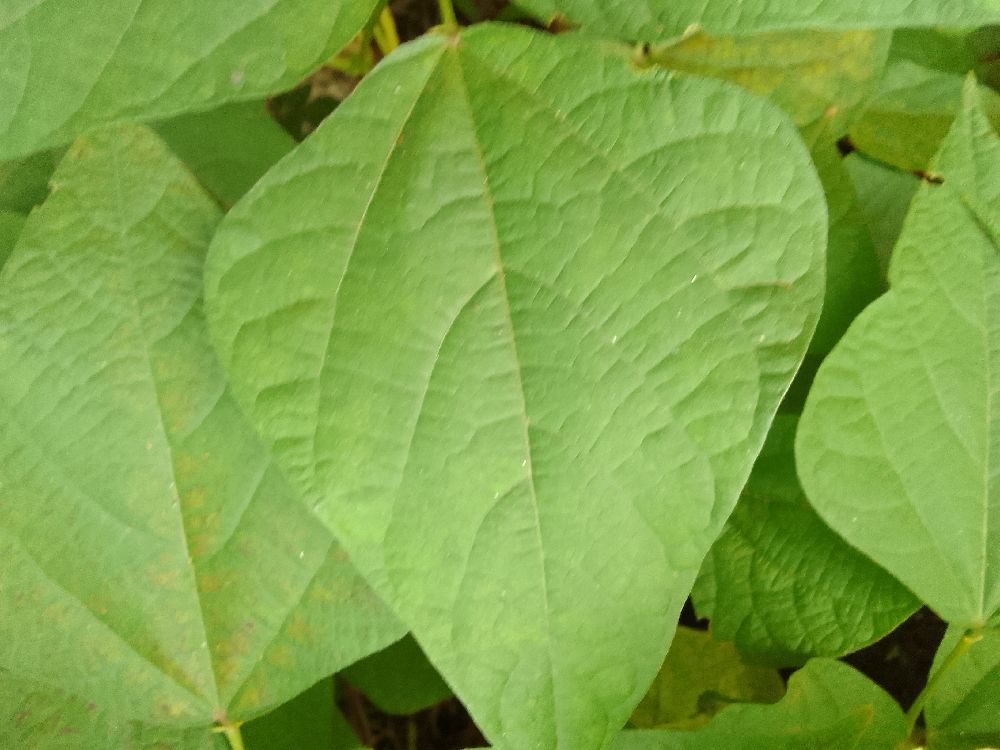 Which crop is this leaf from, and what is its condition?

common bean, healthy
